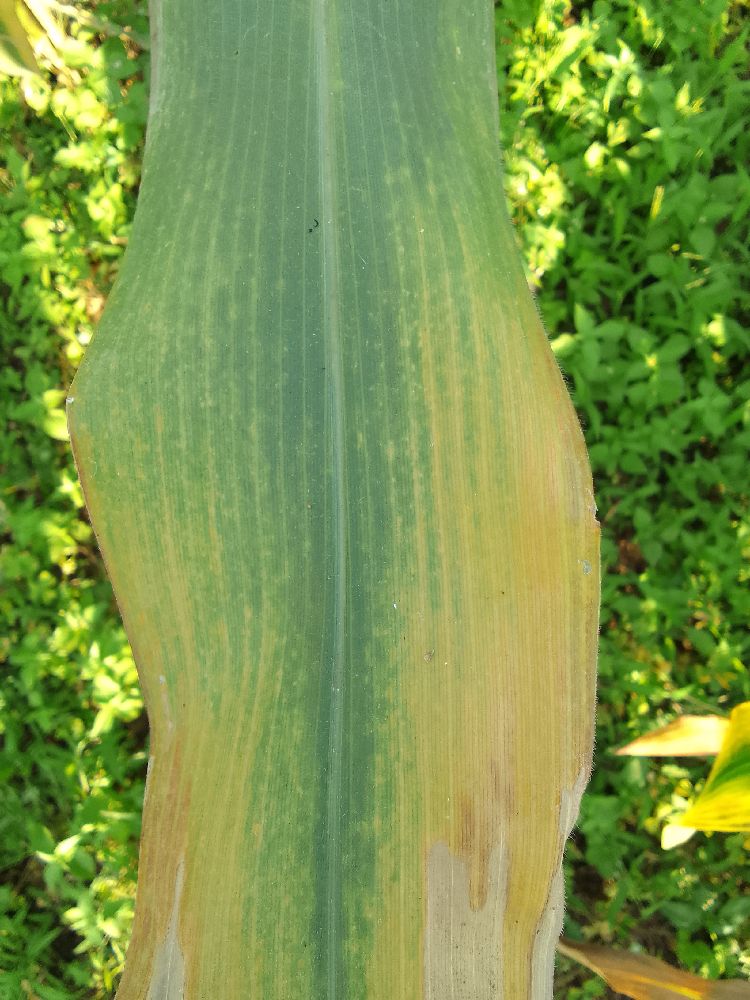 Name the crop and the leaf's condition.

maize, maize lethal necrosis
